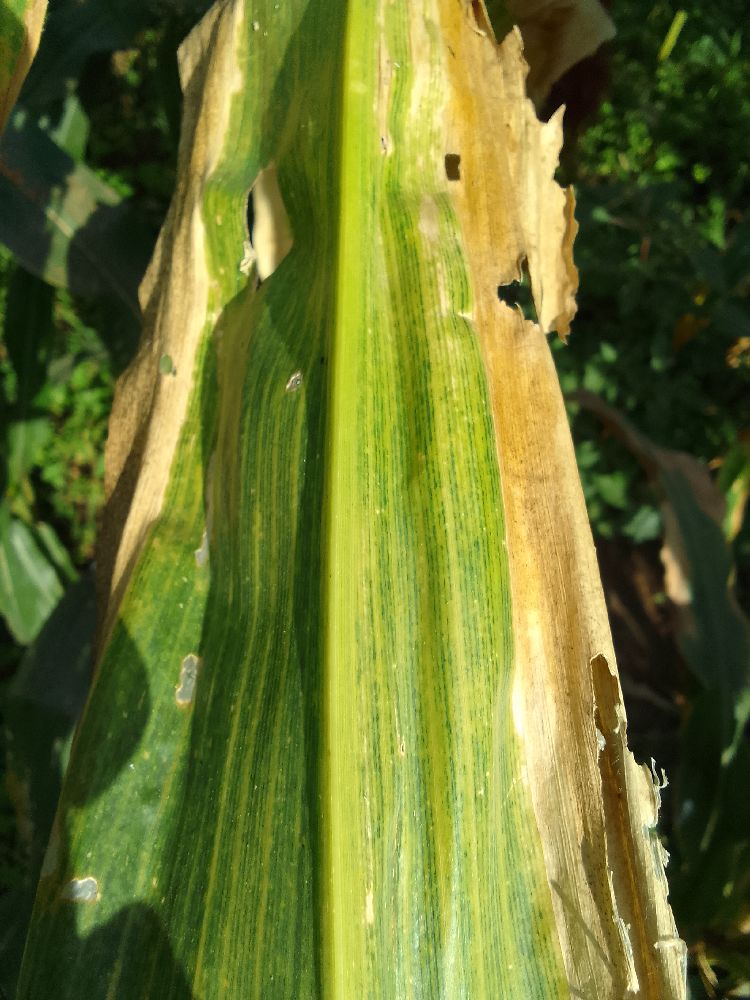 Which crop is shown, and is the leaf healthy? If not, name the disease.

maize, maize lethal necrosis
